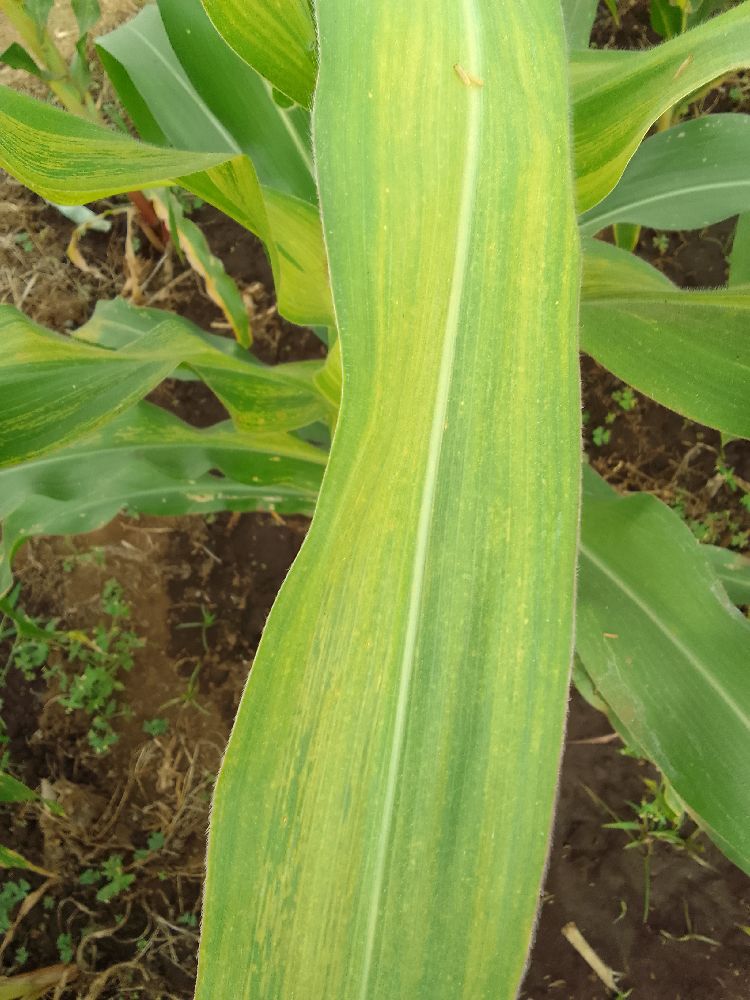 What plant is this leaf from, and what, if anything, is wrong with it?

maize, maize lethal necrosis
